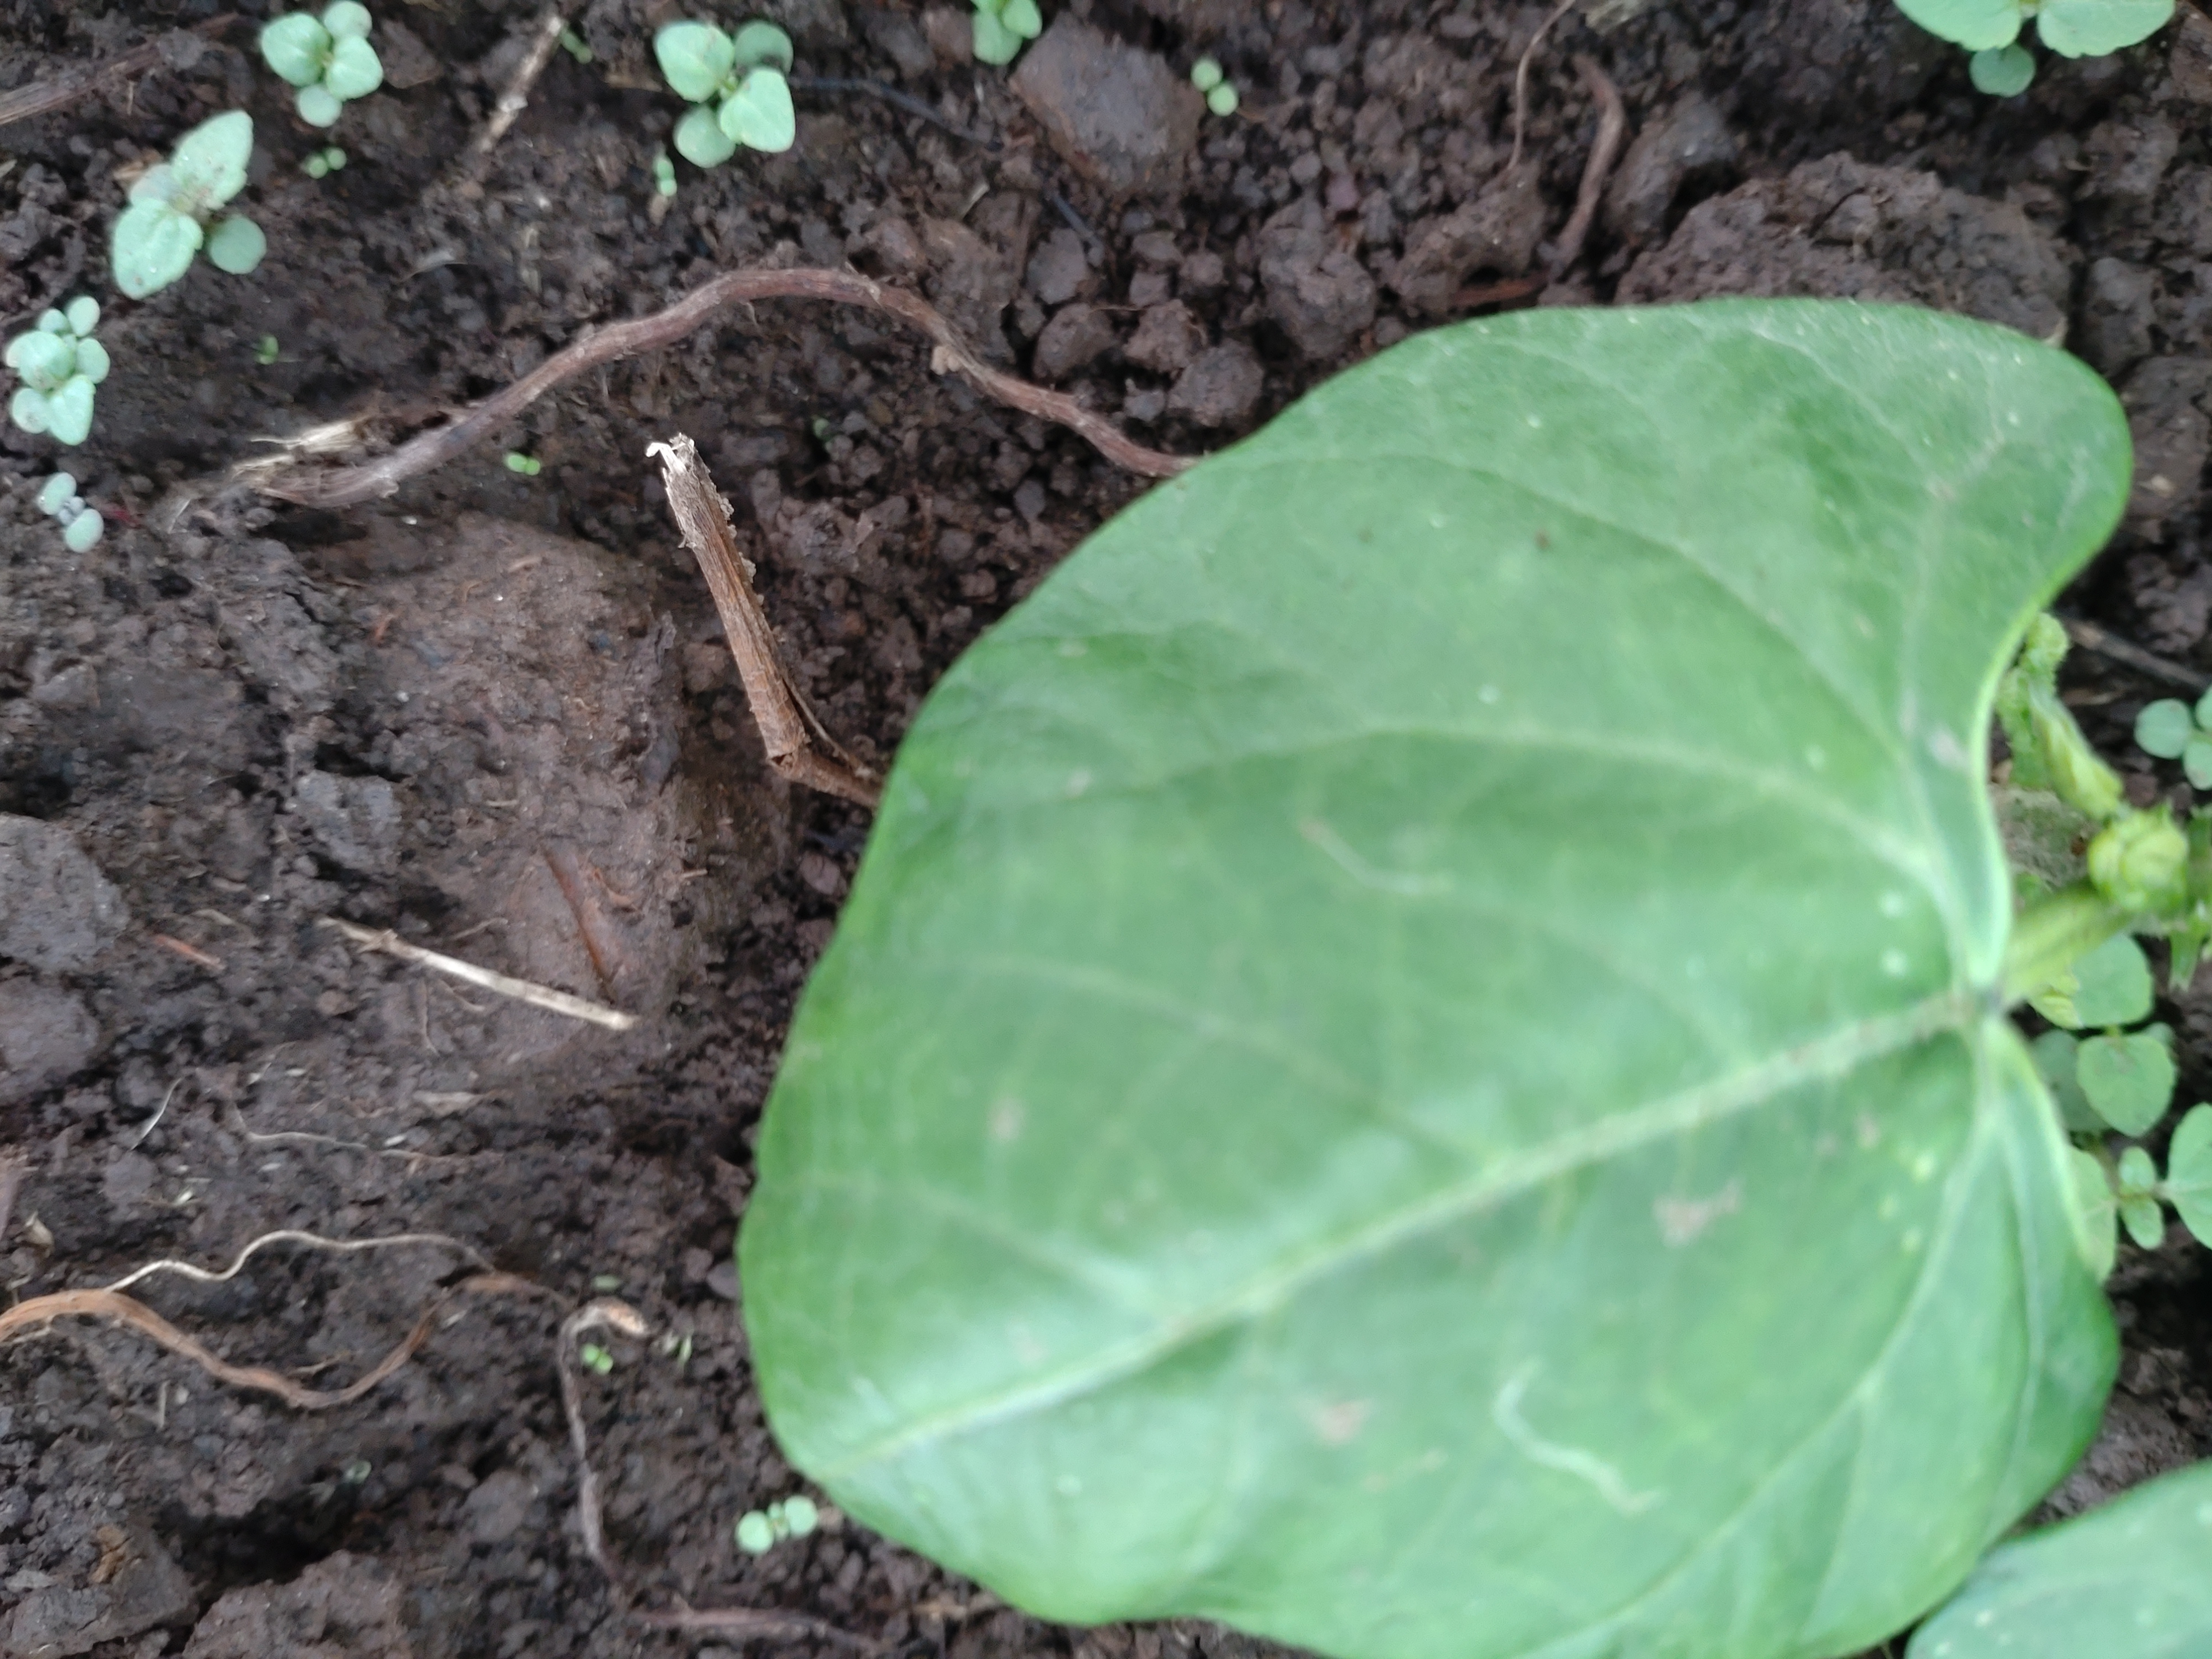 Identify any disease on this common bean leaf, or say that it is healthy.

healthy
